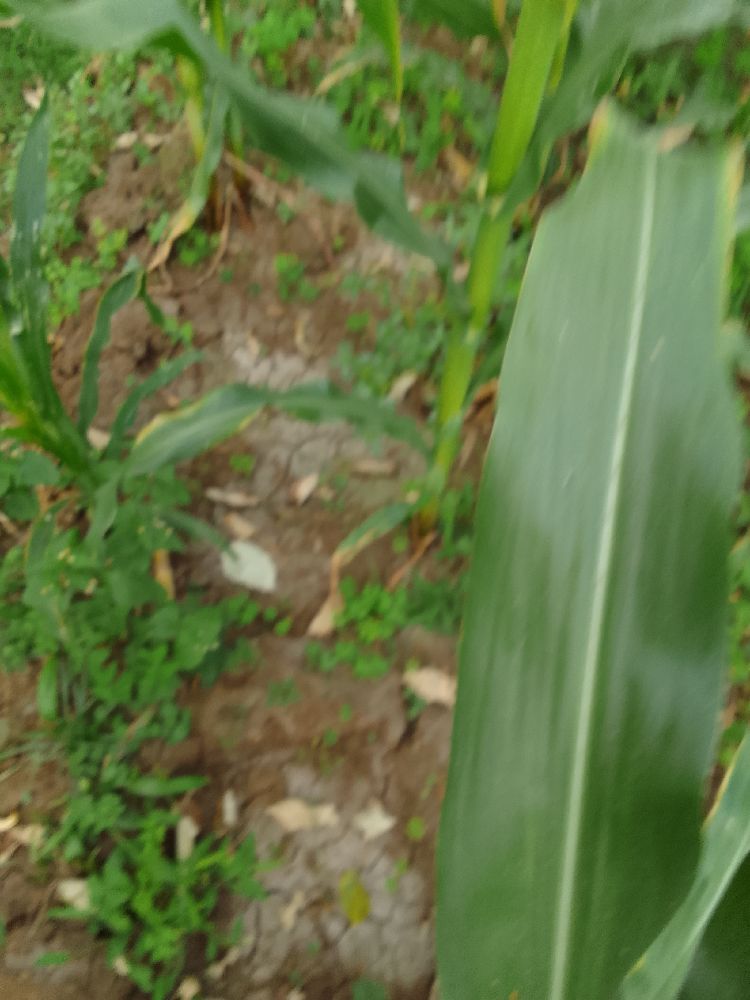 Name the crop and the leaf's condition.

maize, healthy
